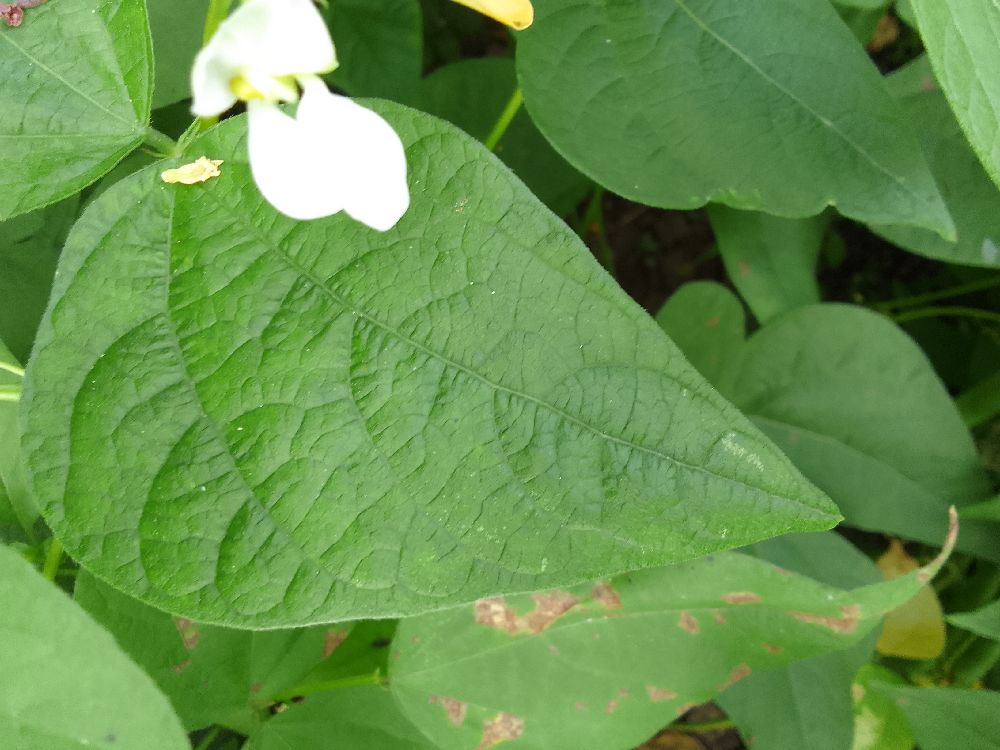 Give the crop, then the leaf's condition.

common bean, healthy
